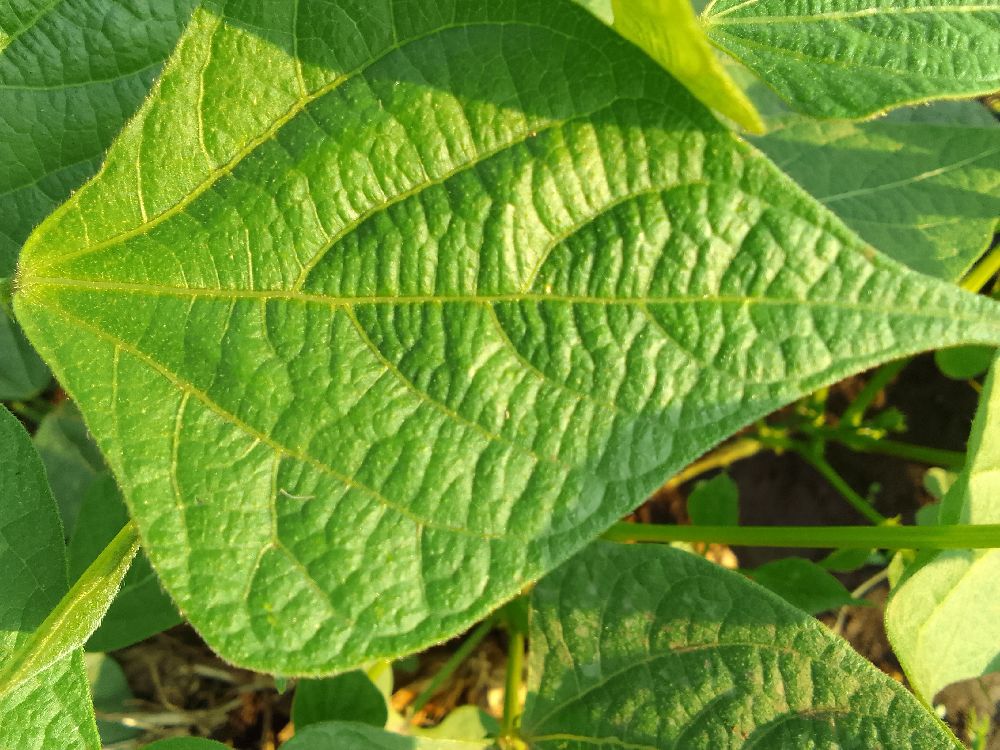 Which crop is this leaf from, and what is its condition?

common bean, healthy
